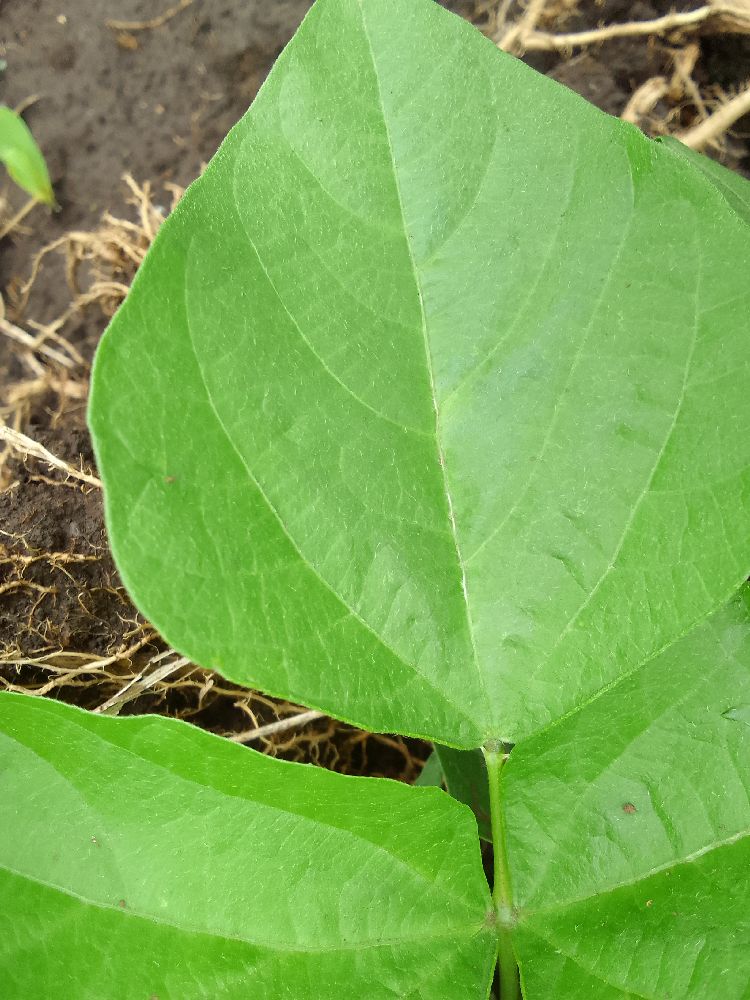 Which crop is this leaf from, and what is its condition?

common bean, healthy
